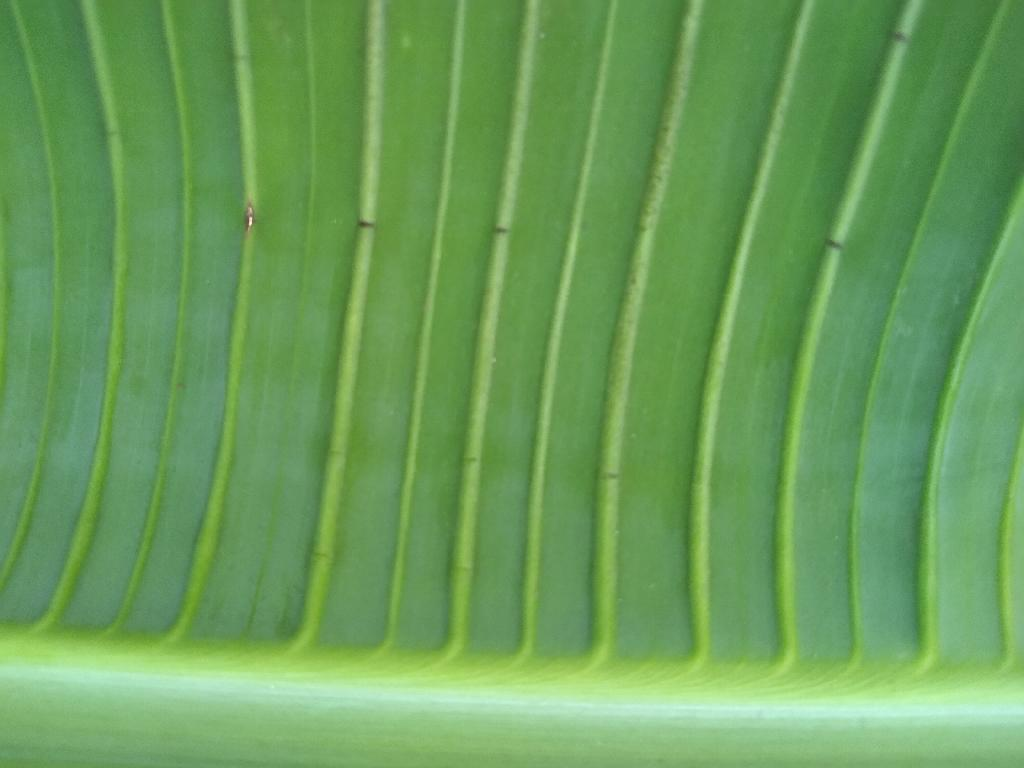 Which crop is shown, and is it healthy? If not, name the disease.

banana, healthy
